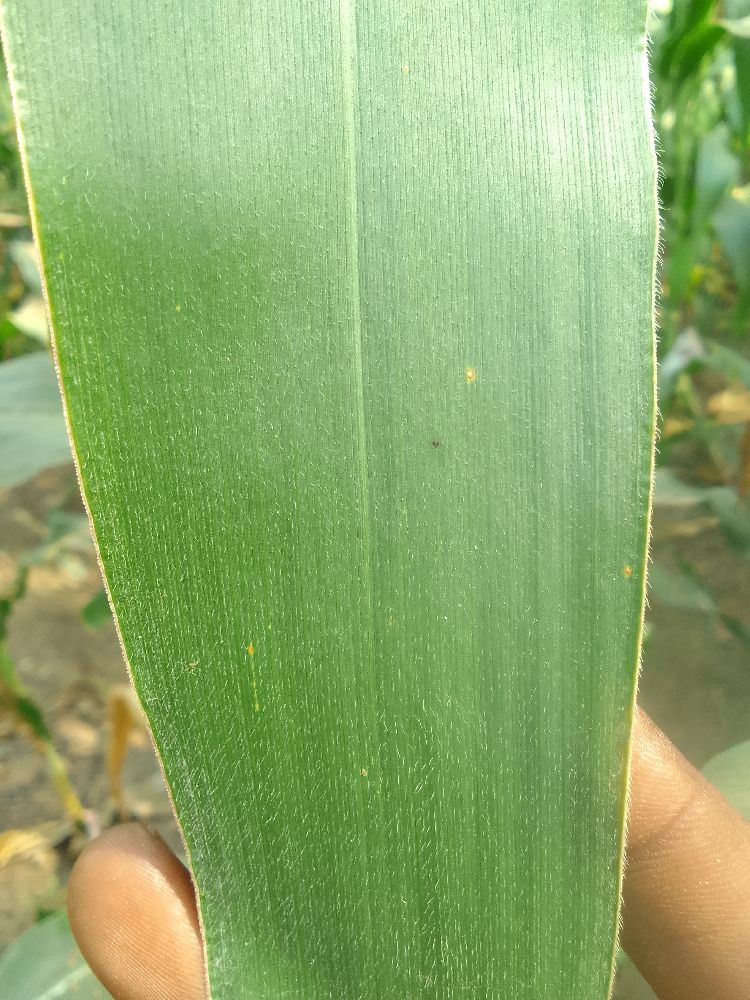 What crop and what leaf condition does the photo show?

maize, healthy
